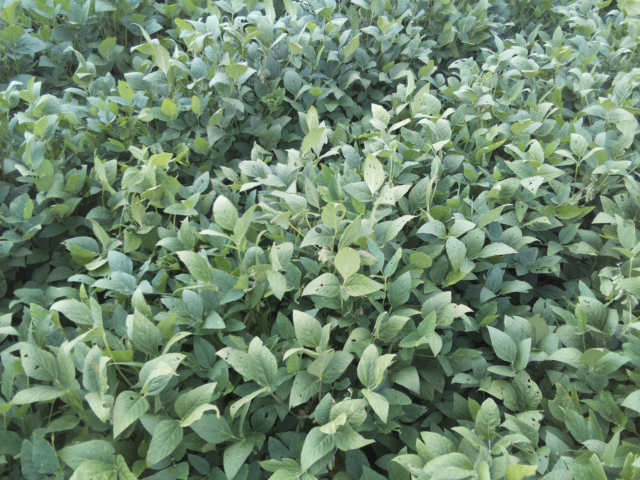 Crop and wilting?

soybean, leaflets folding inward at secondary pulvinus with no turgor loss in leaflets or petioles
